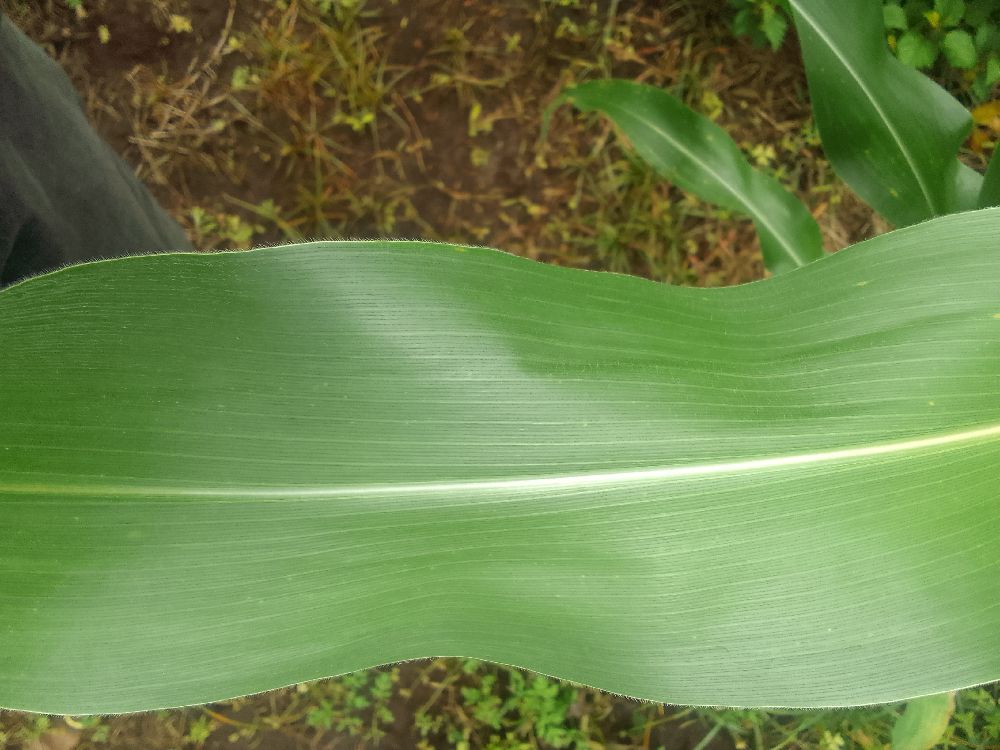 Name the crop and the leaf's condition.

maize, healthy
